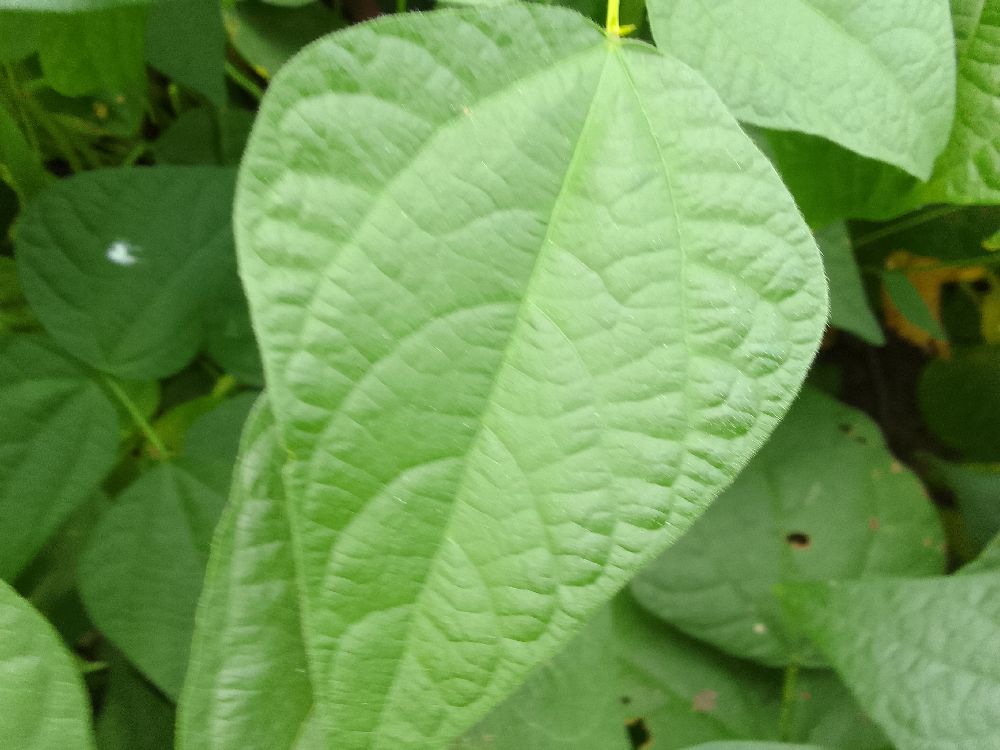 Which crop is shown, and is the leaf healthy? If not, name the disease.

common bean, healthy
